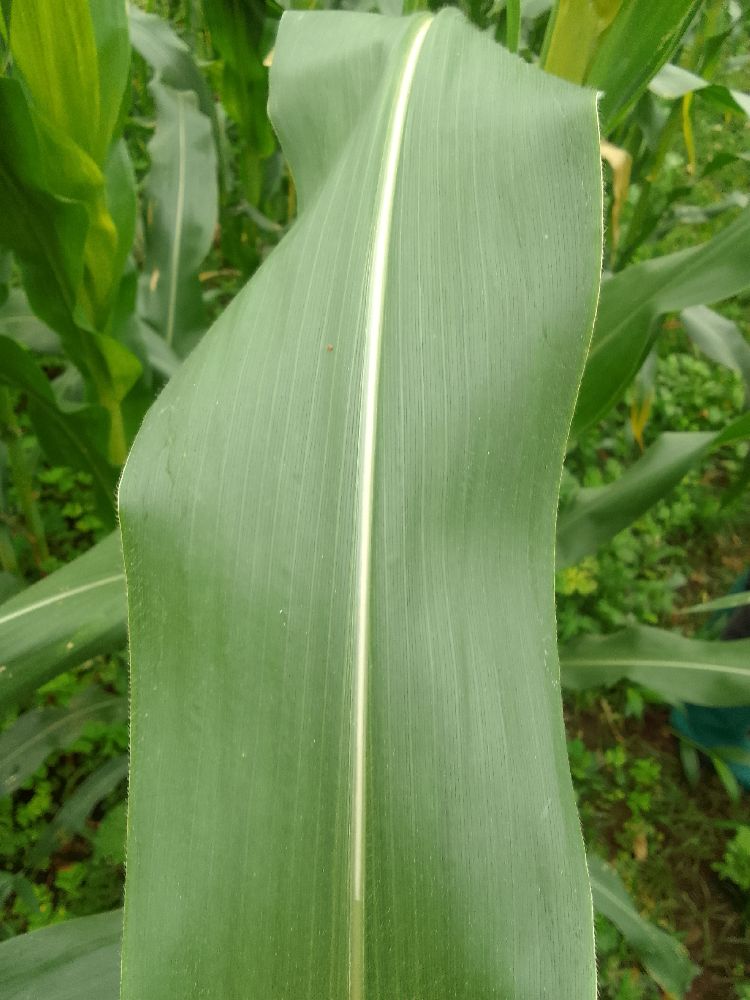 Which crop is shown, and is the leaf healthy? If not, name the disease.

maize, healthy
